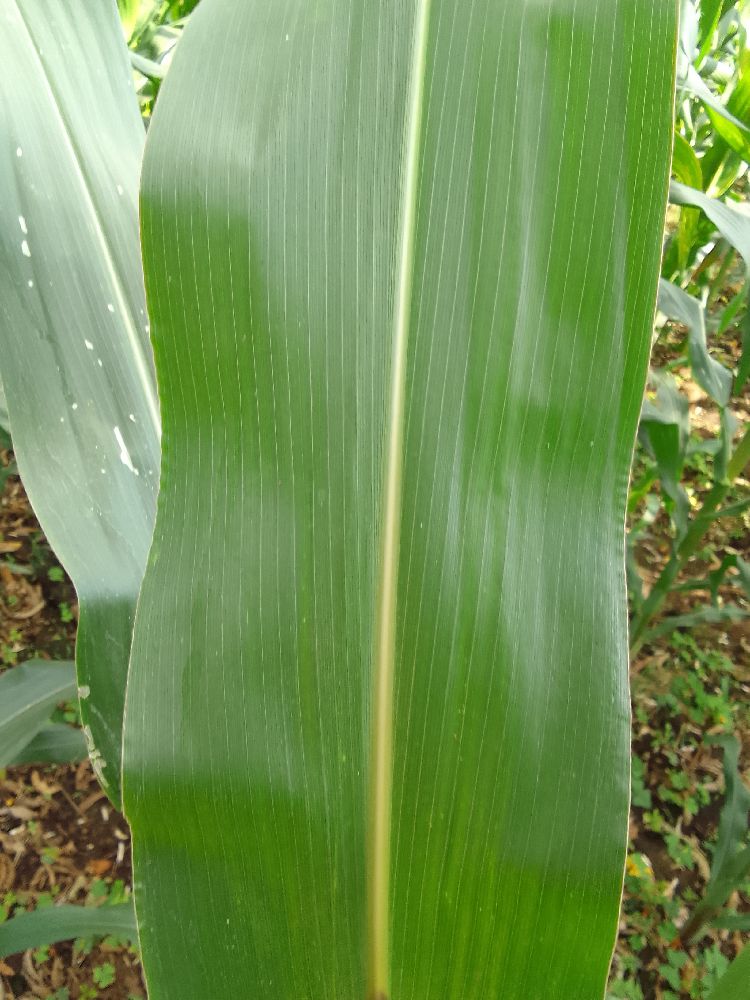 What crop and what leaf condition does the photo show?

maize, healthy
